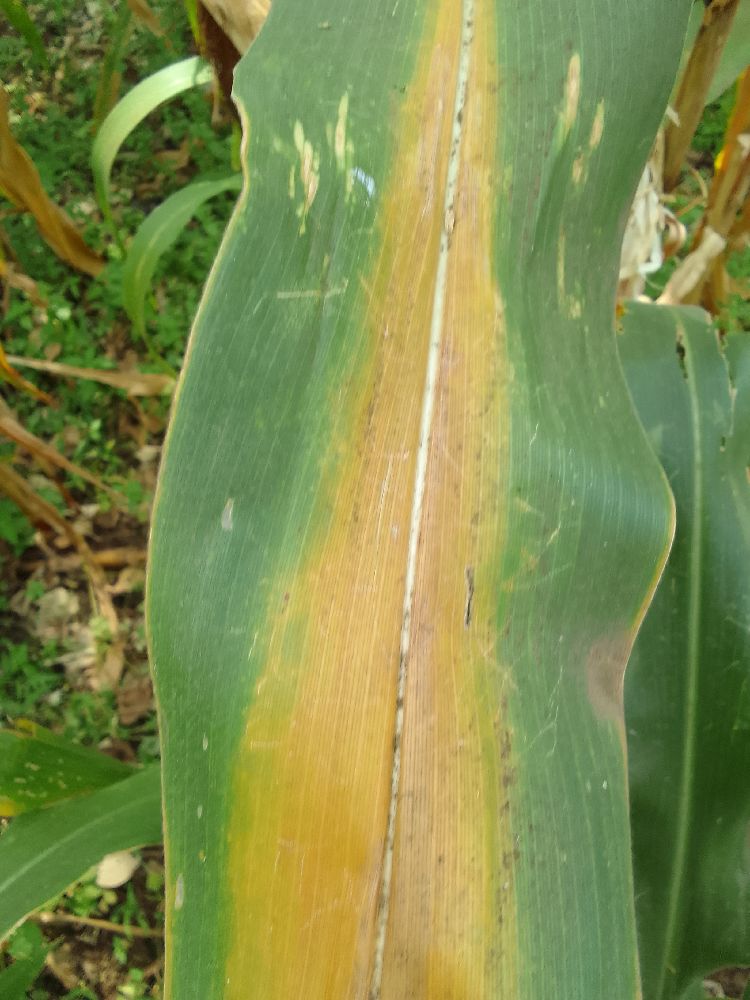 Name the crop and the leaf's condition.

maize, maize lethal necrosis
